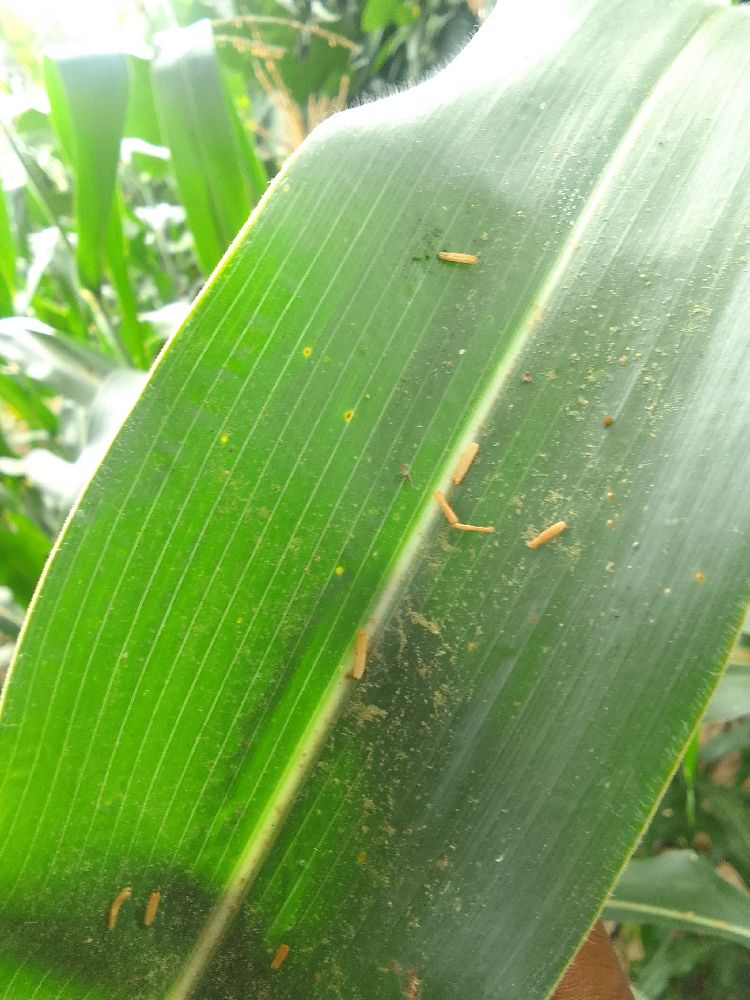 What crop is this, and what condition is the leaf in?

maize, healthy
